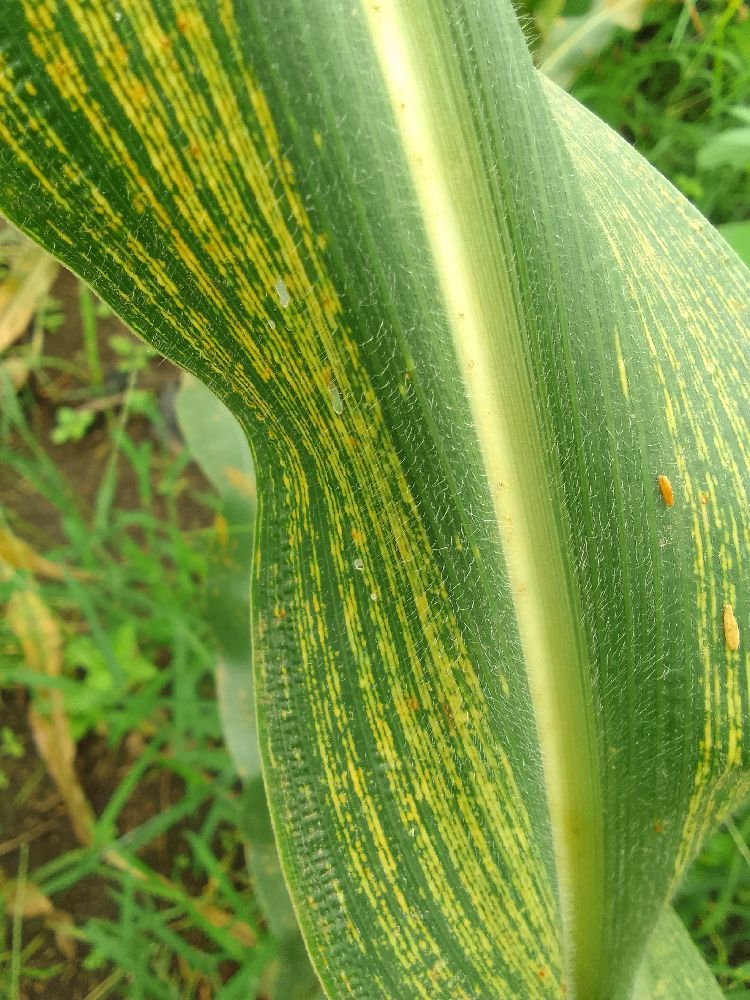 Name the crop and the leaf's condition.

maize, maize streak virus
